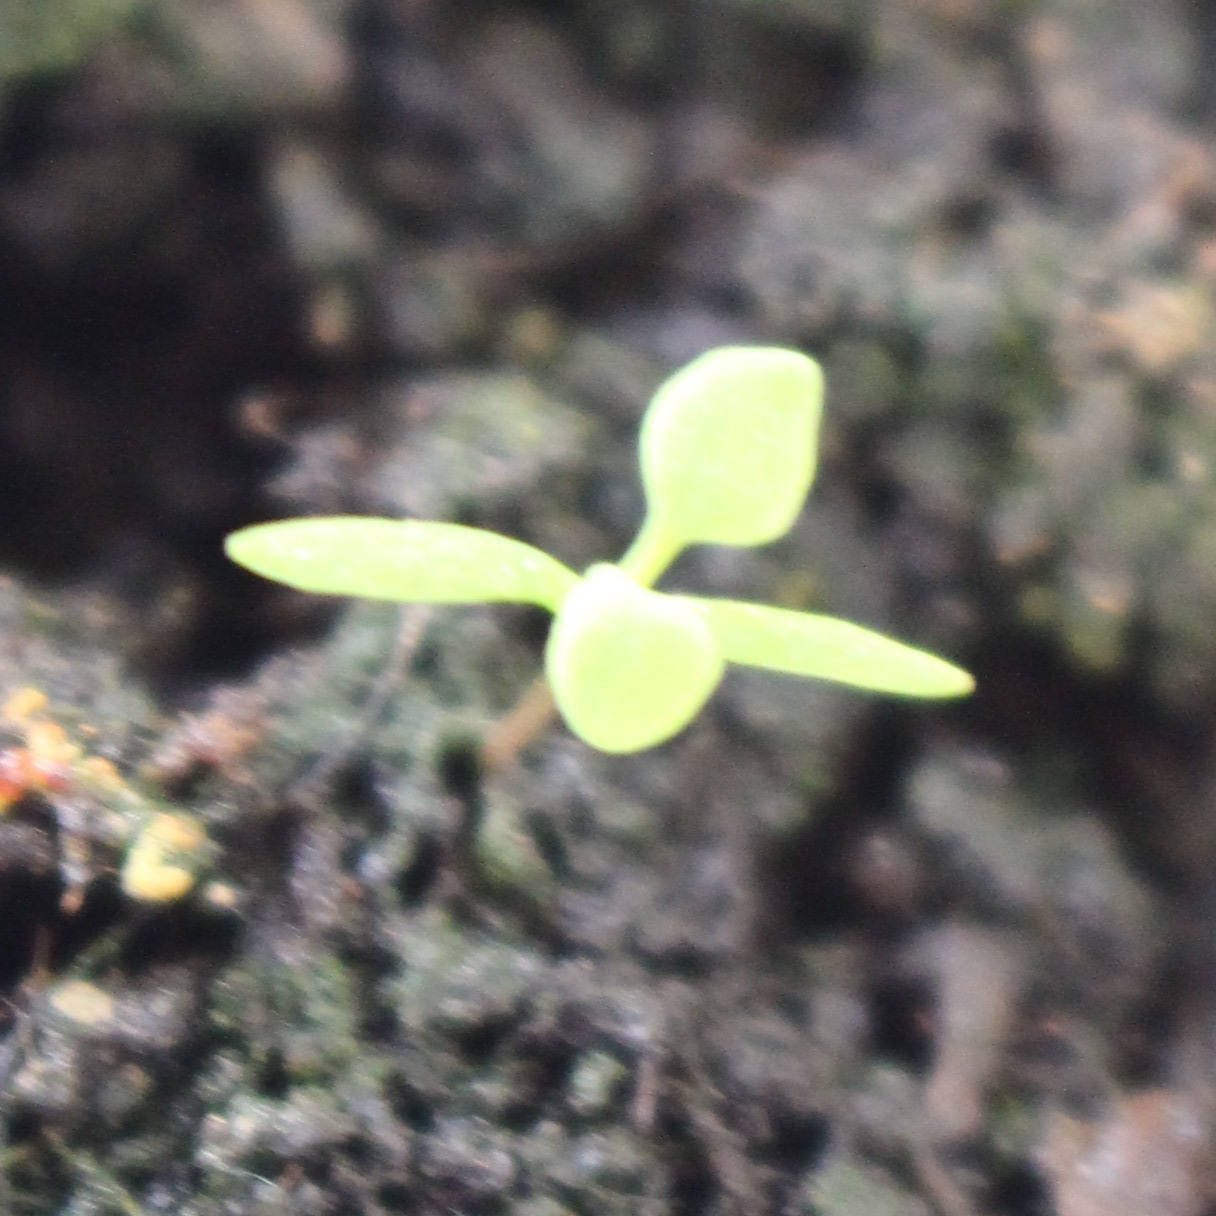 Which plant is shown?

Papaver rhoeas
